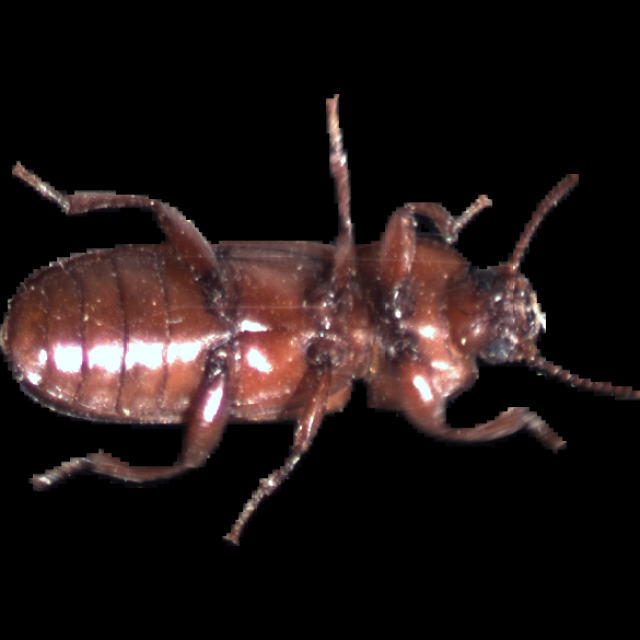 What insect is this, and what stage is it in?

mealworm beetle
